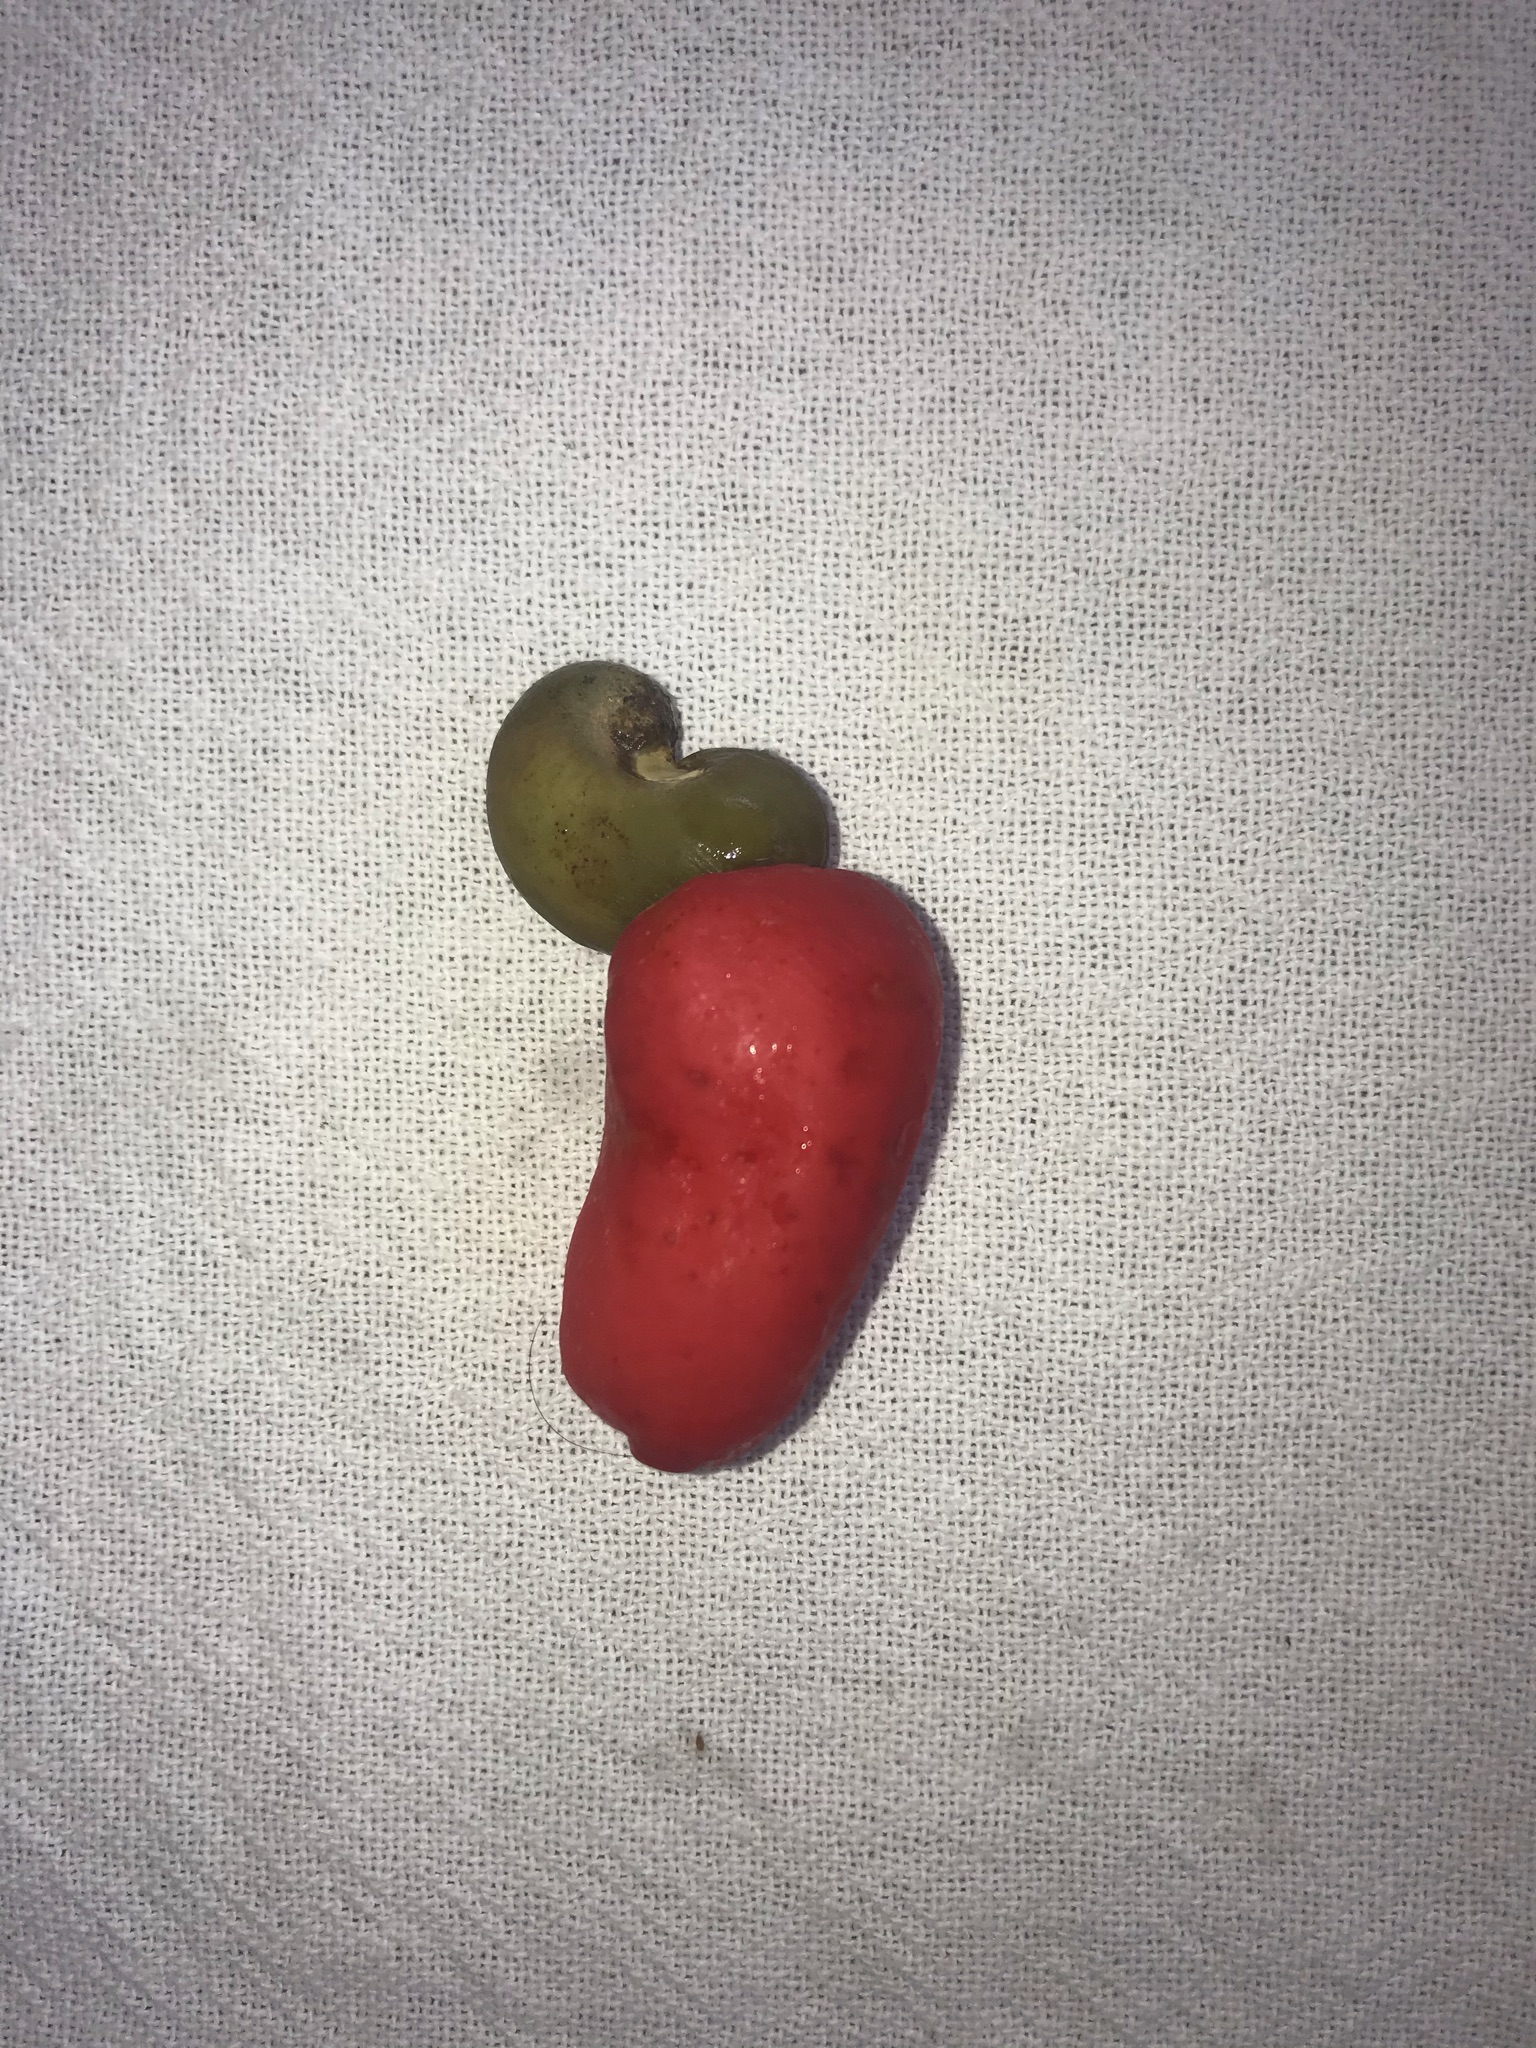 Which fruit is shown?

caju vermelho
